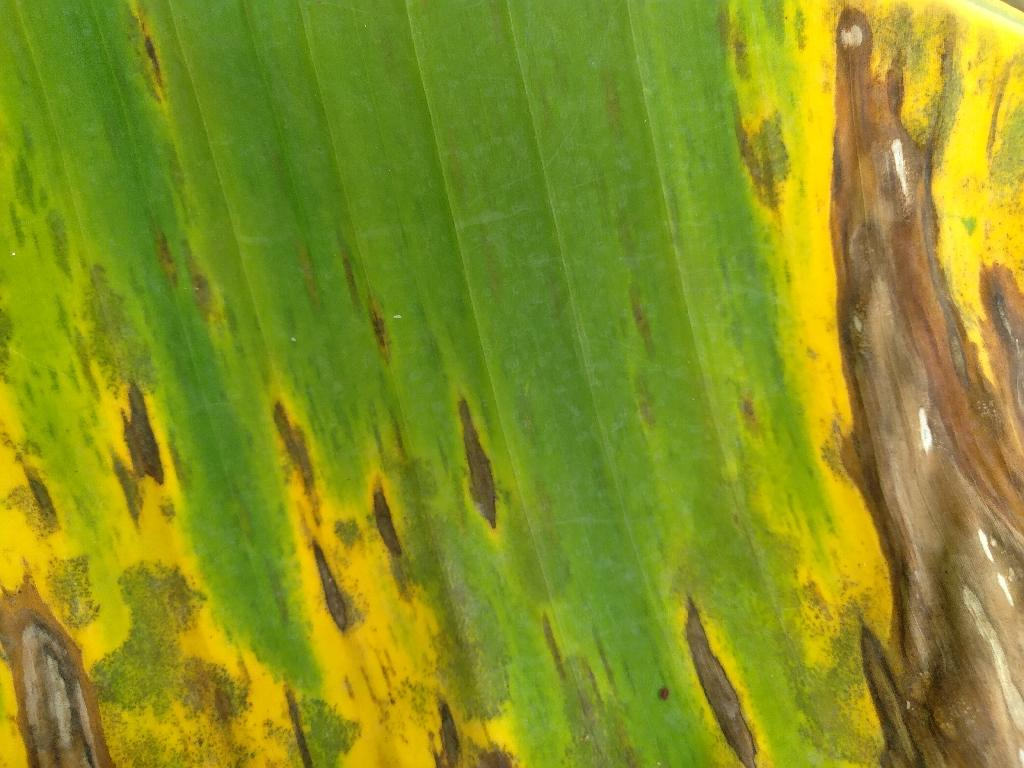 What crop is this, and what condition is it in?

banana, black sigatoka
